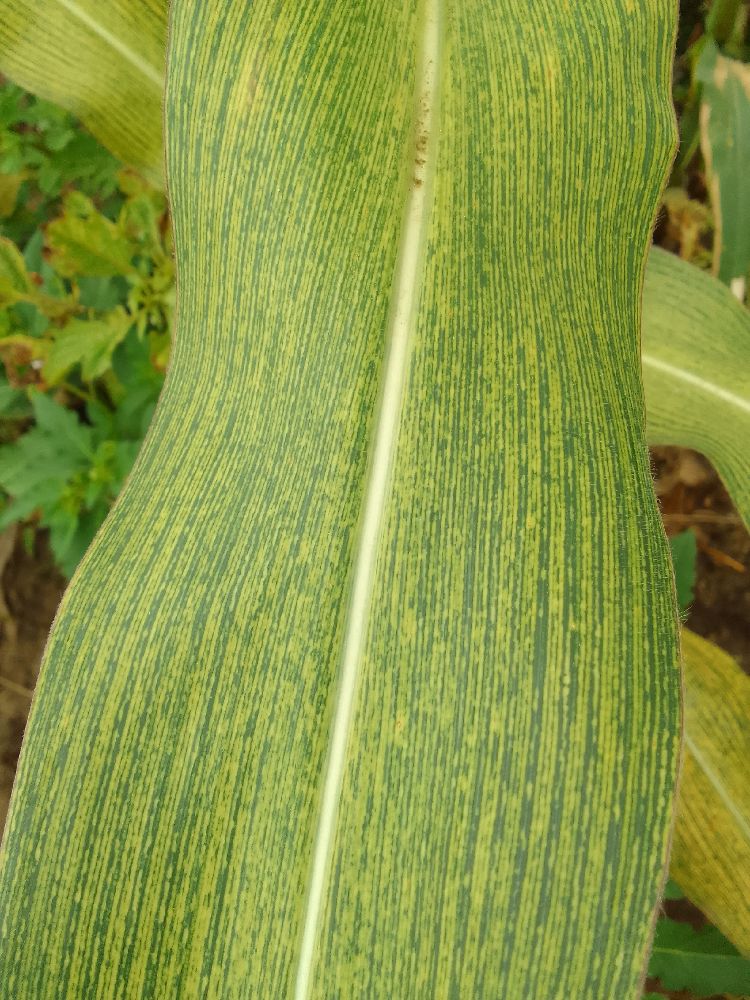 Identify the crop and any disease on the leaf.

maize, maize streak virus
